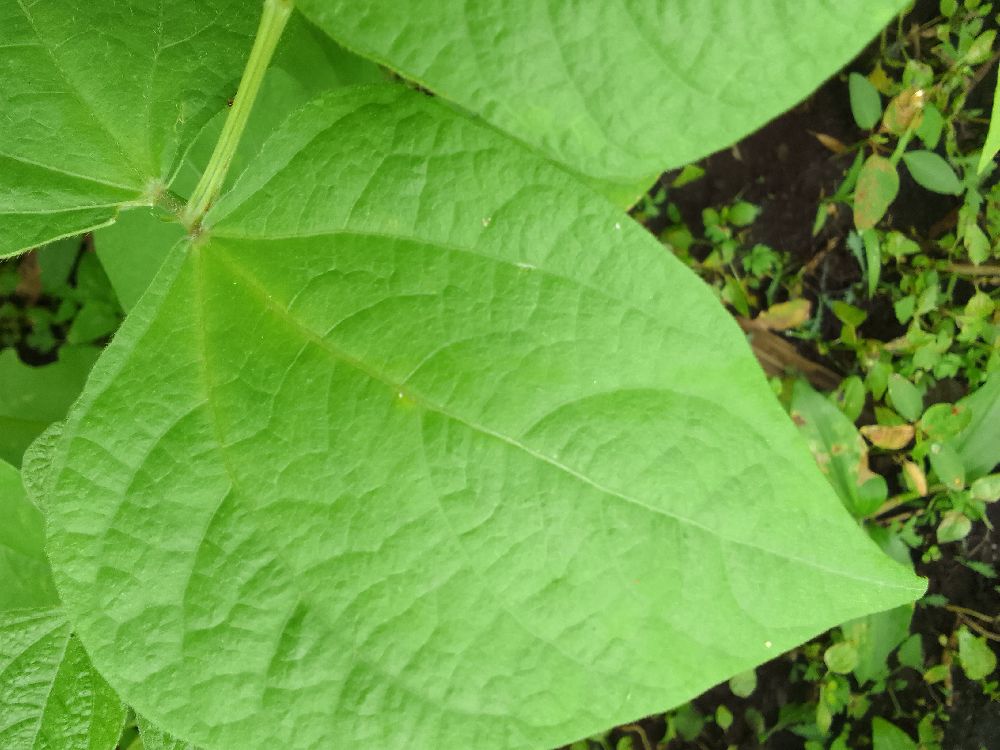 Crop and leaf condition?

common bean, healthy
